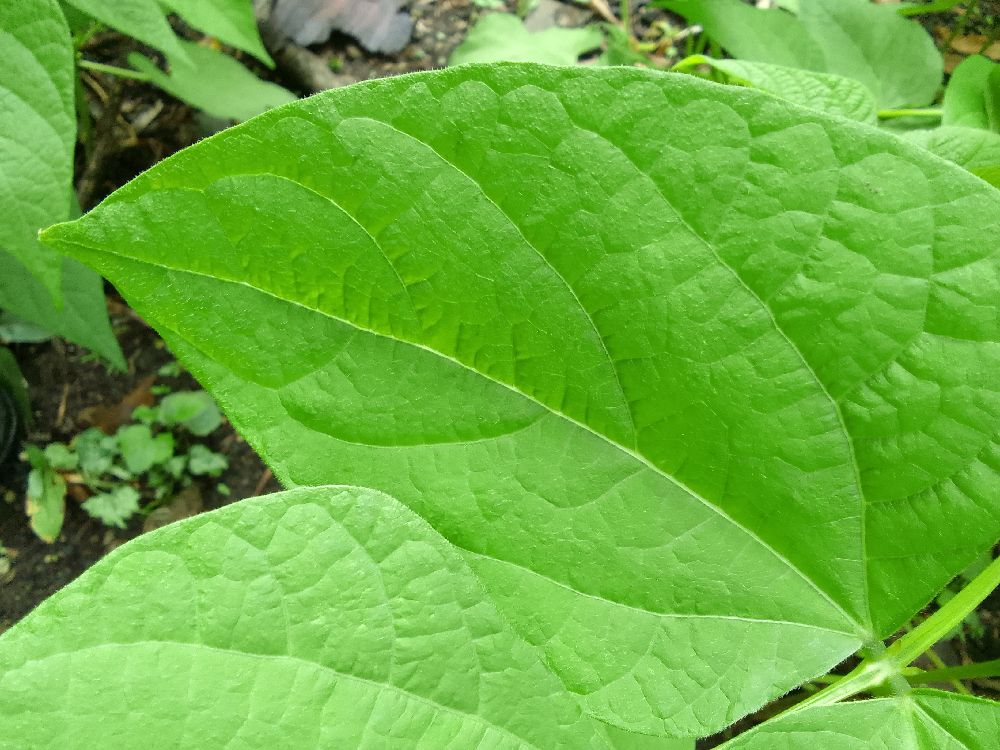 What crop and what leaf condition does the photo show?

common bean, healthy
